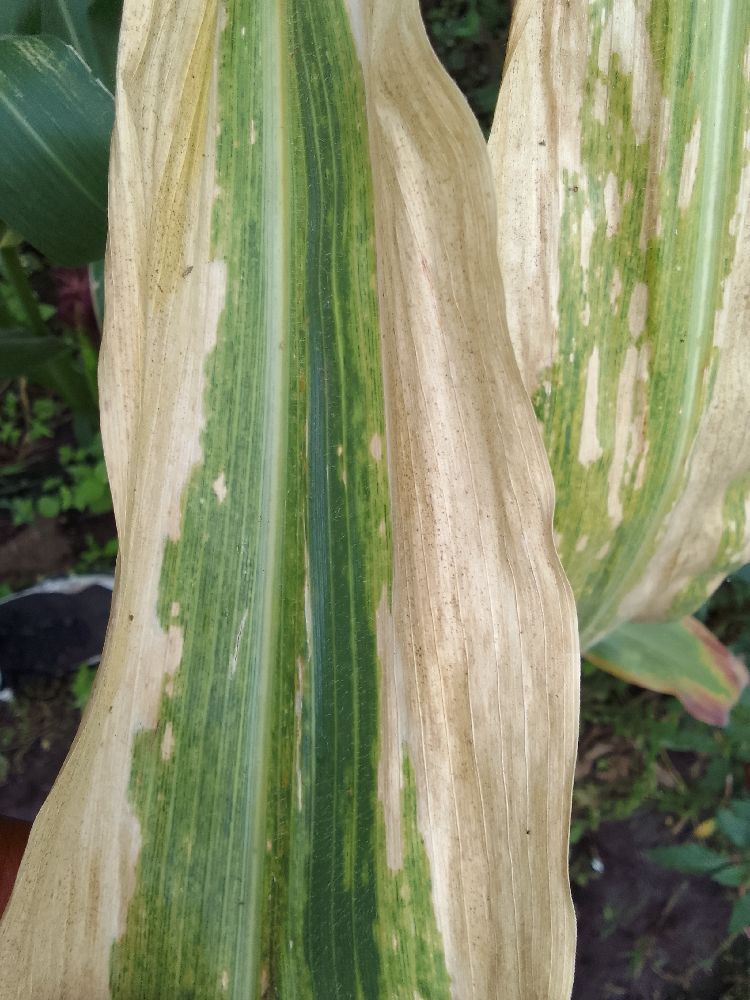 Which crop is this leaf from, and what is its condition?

maize, maize lethal necrosis
